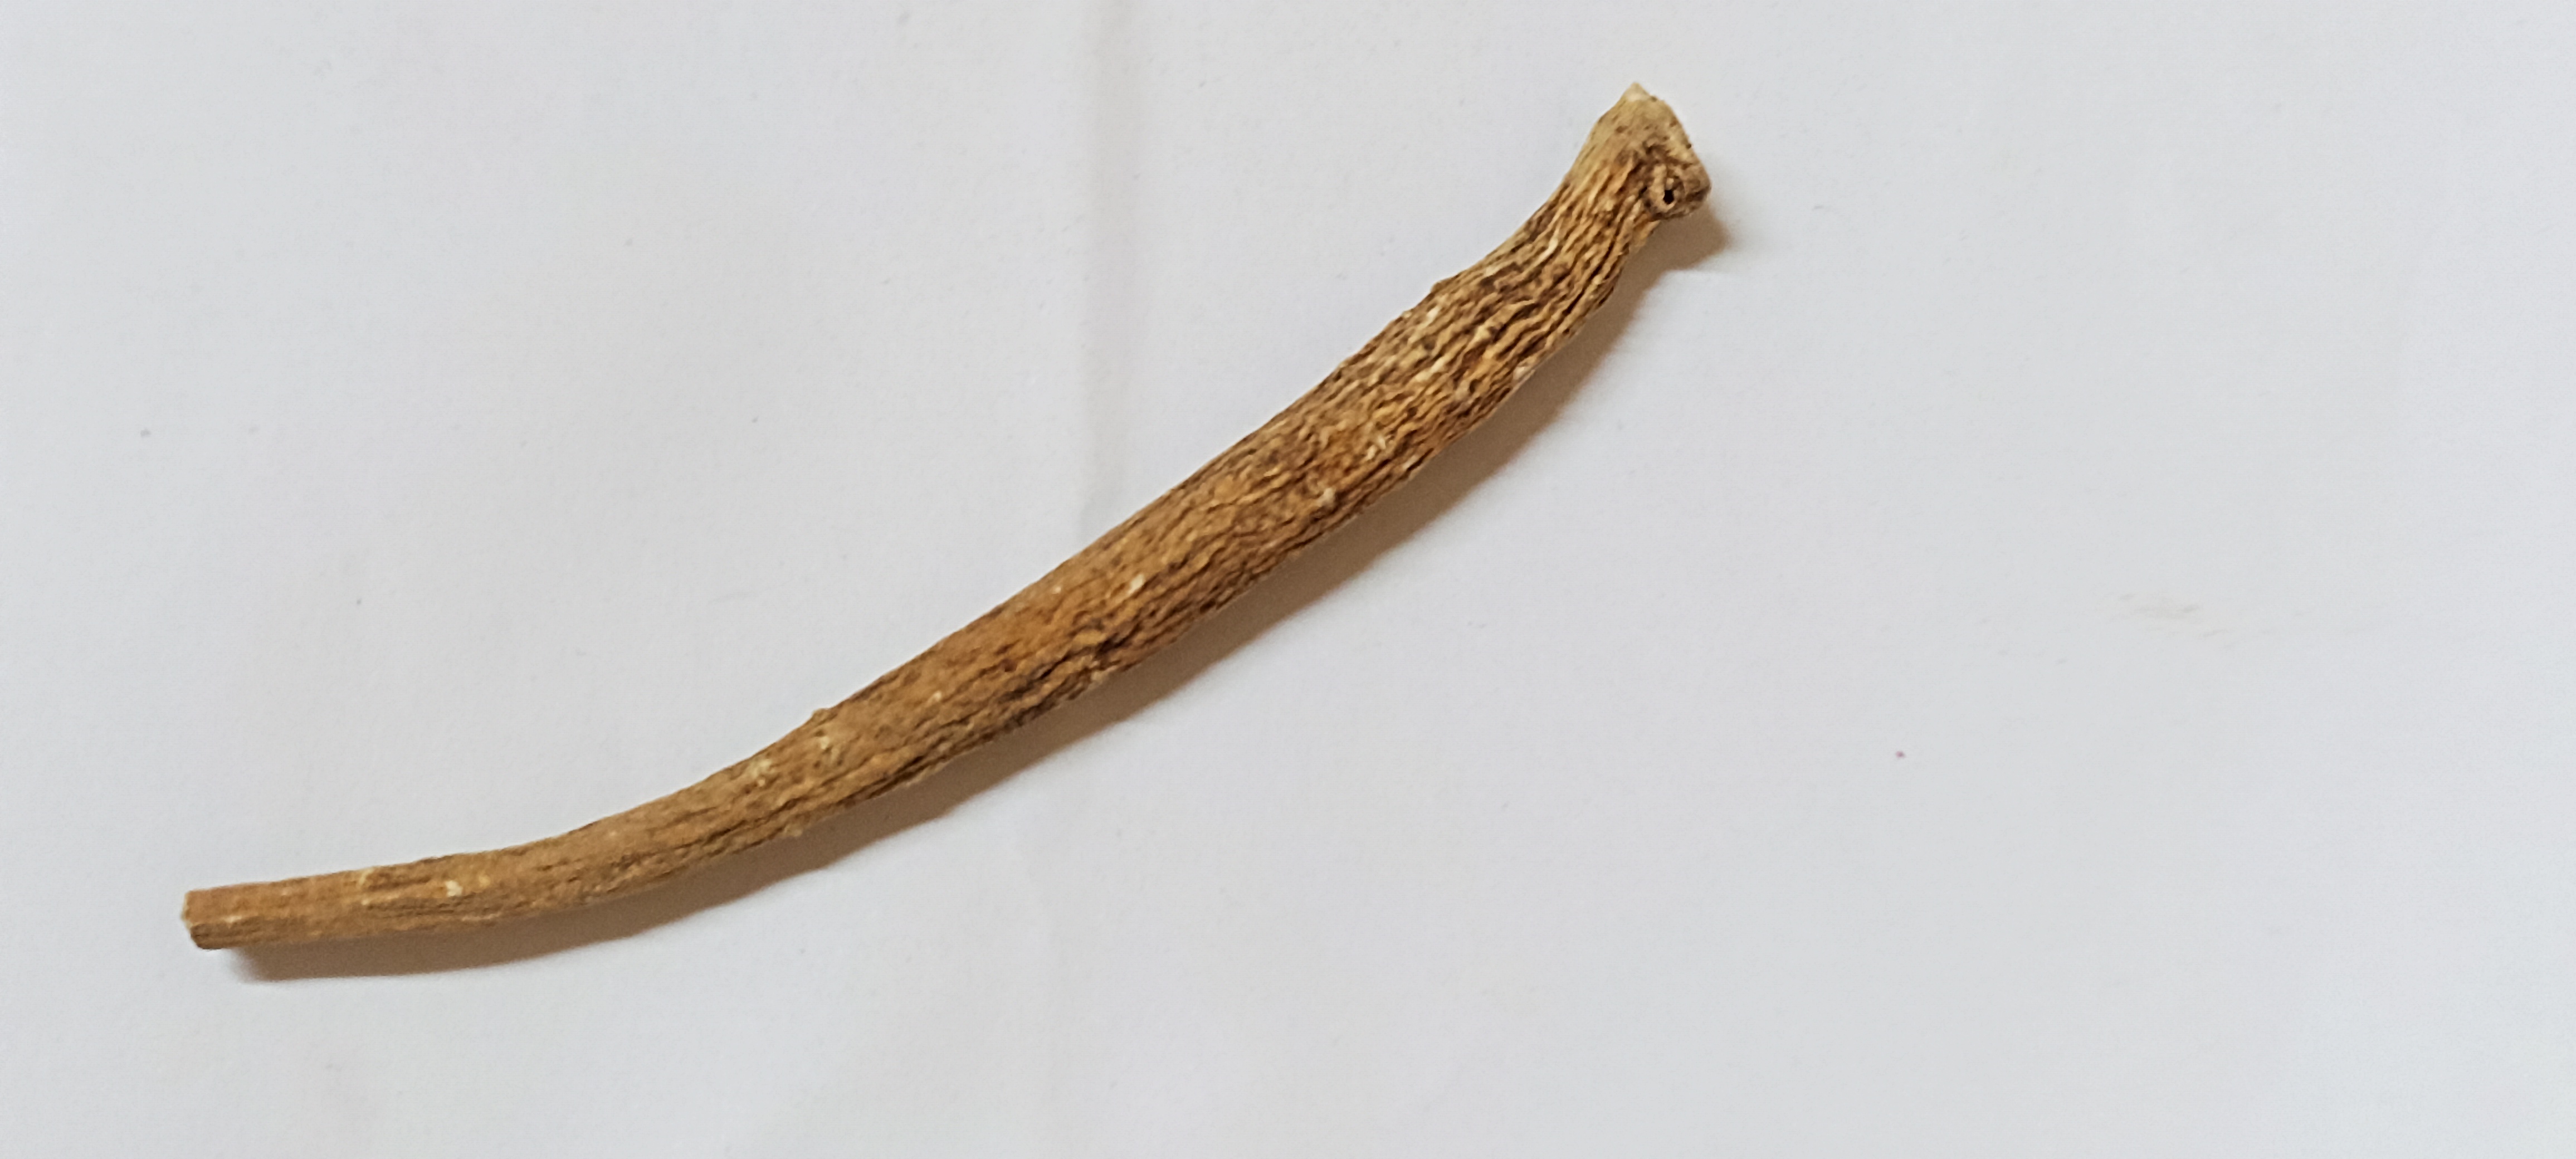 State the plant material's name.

ashwagandha
